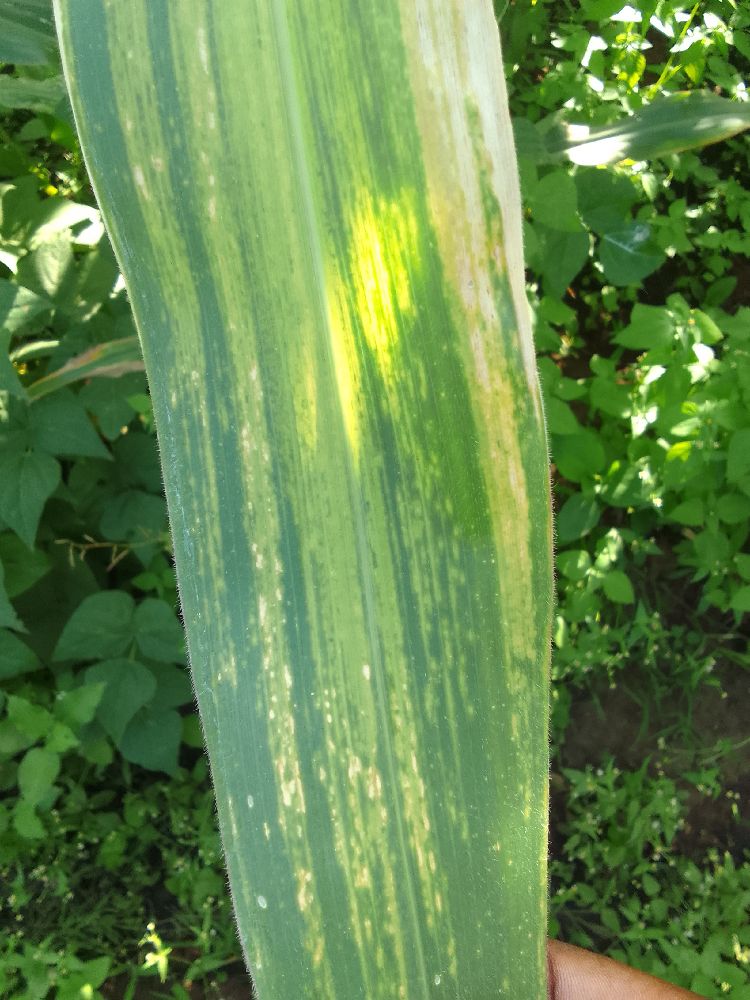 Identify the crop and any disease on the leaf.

maize, maize lethal necrosis
